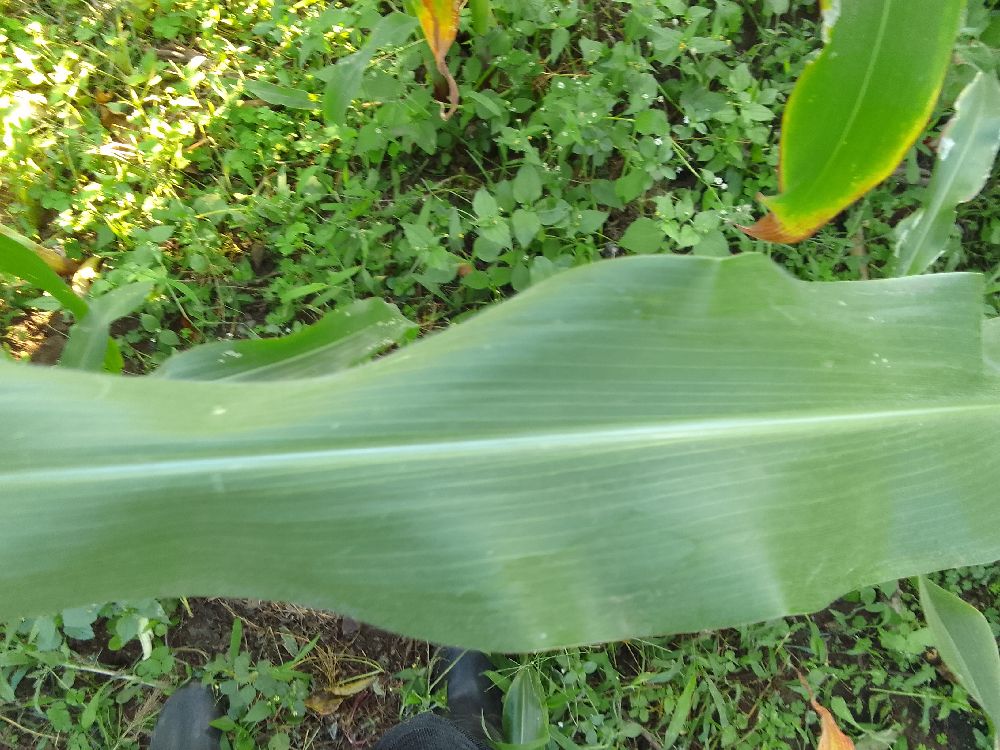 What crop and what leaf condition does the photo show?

maize, healthy
